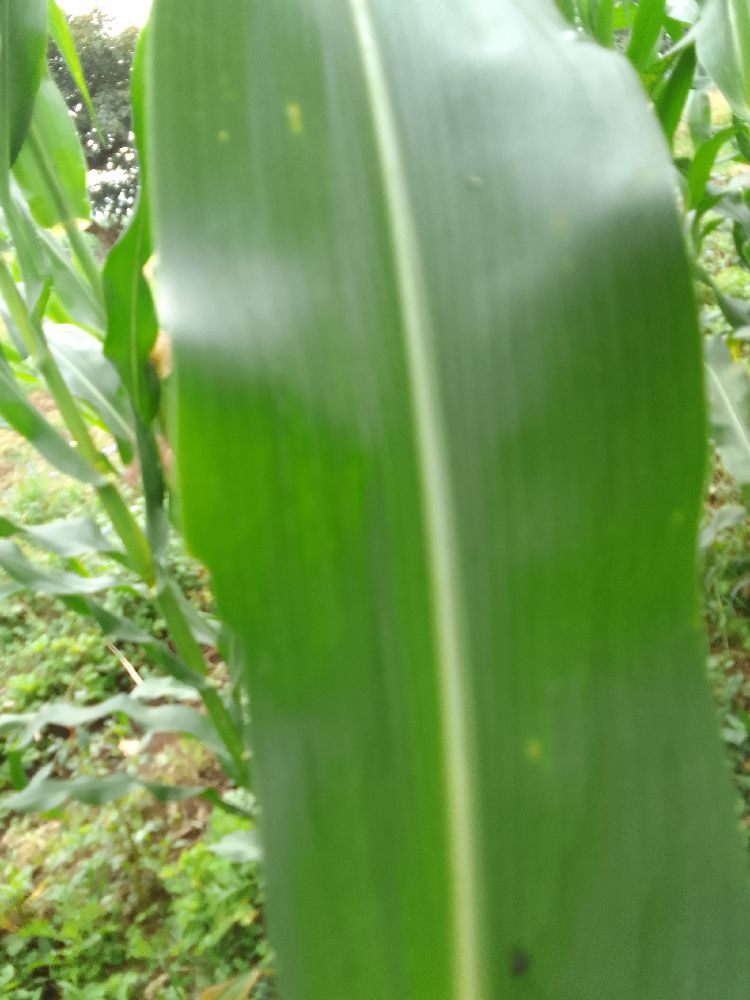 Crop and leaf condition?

maize, healthy
